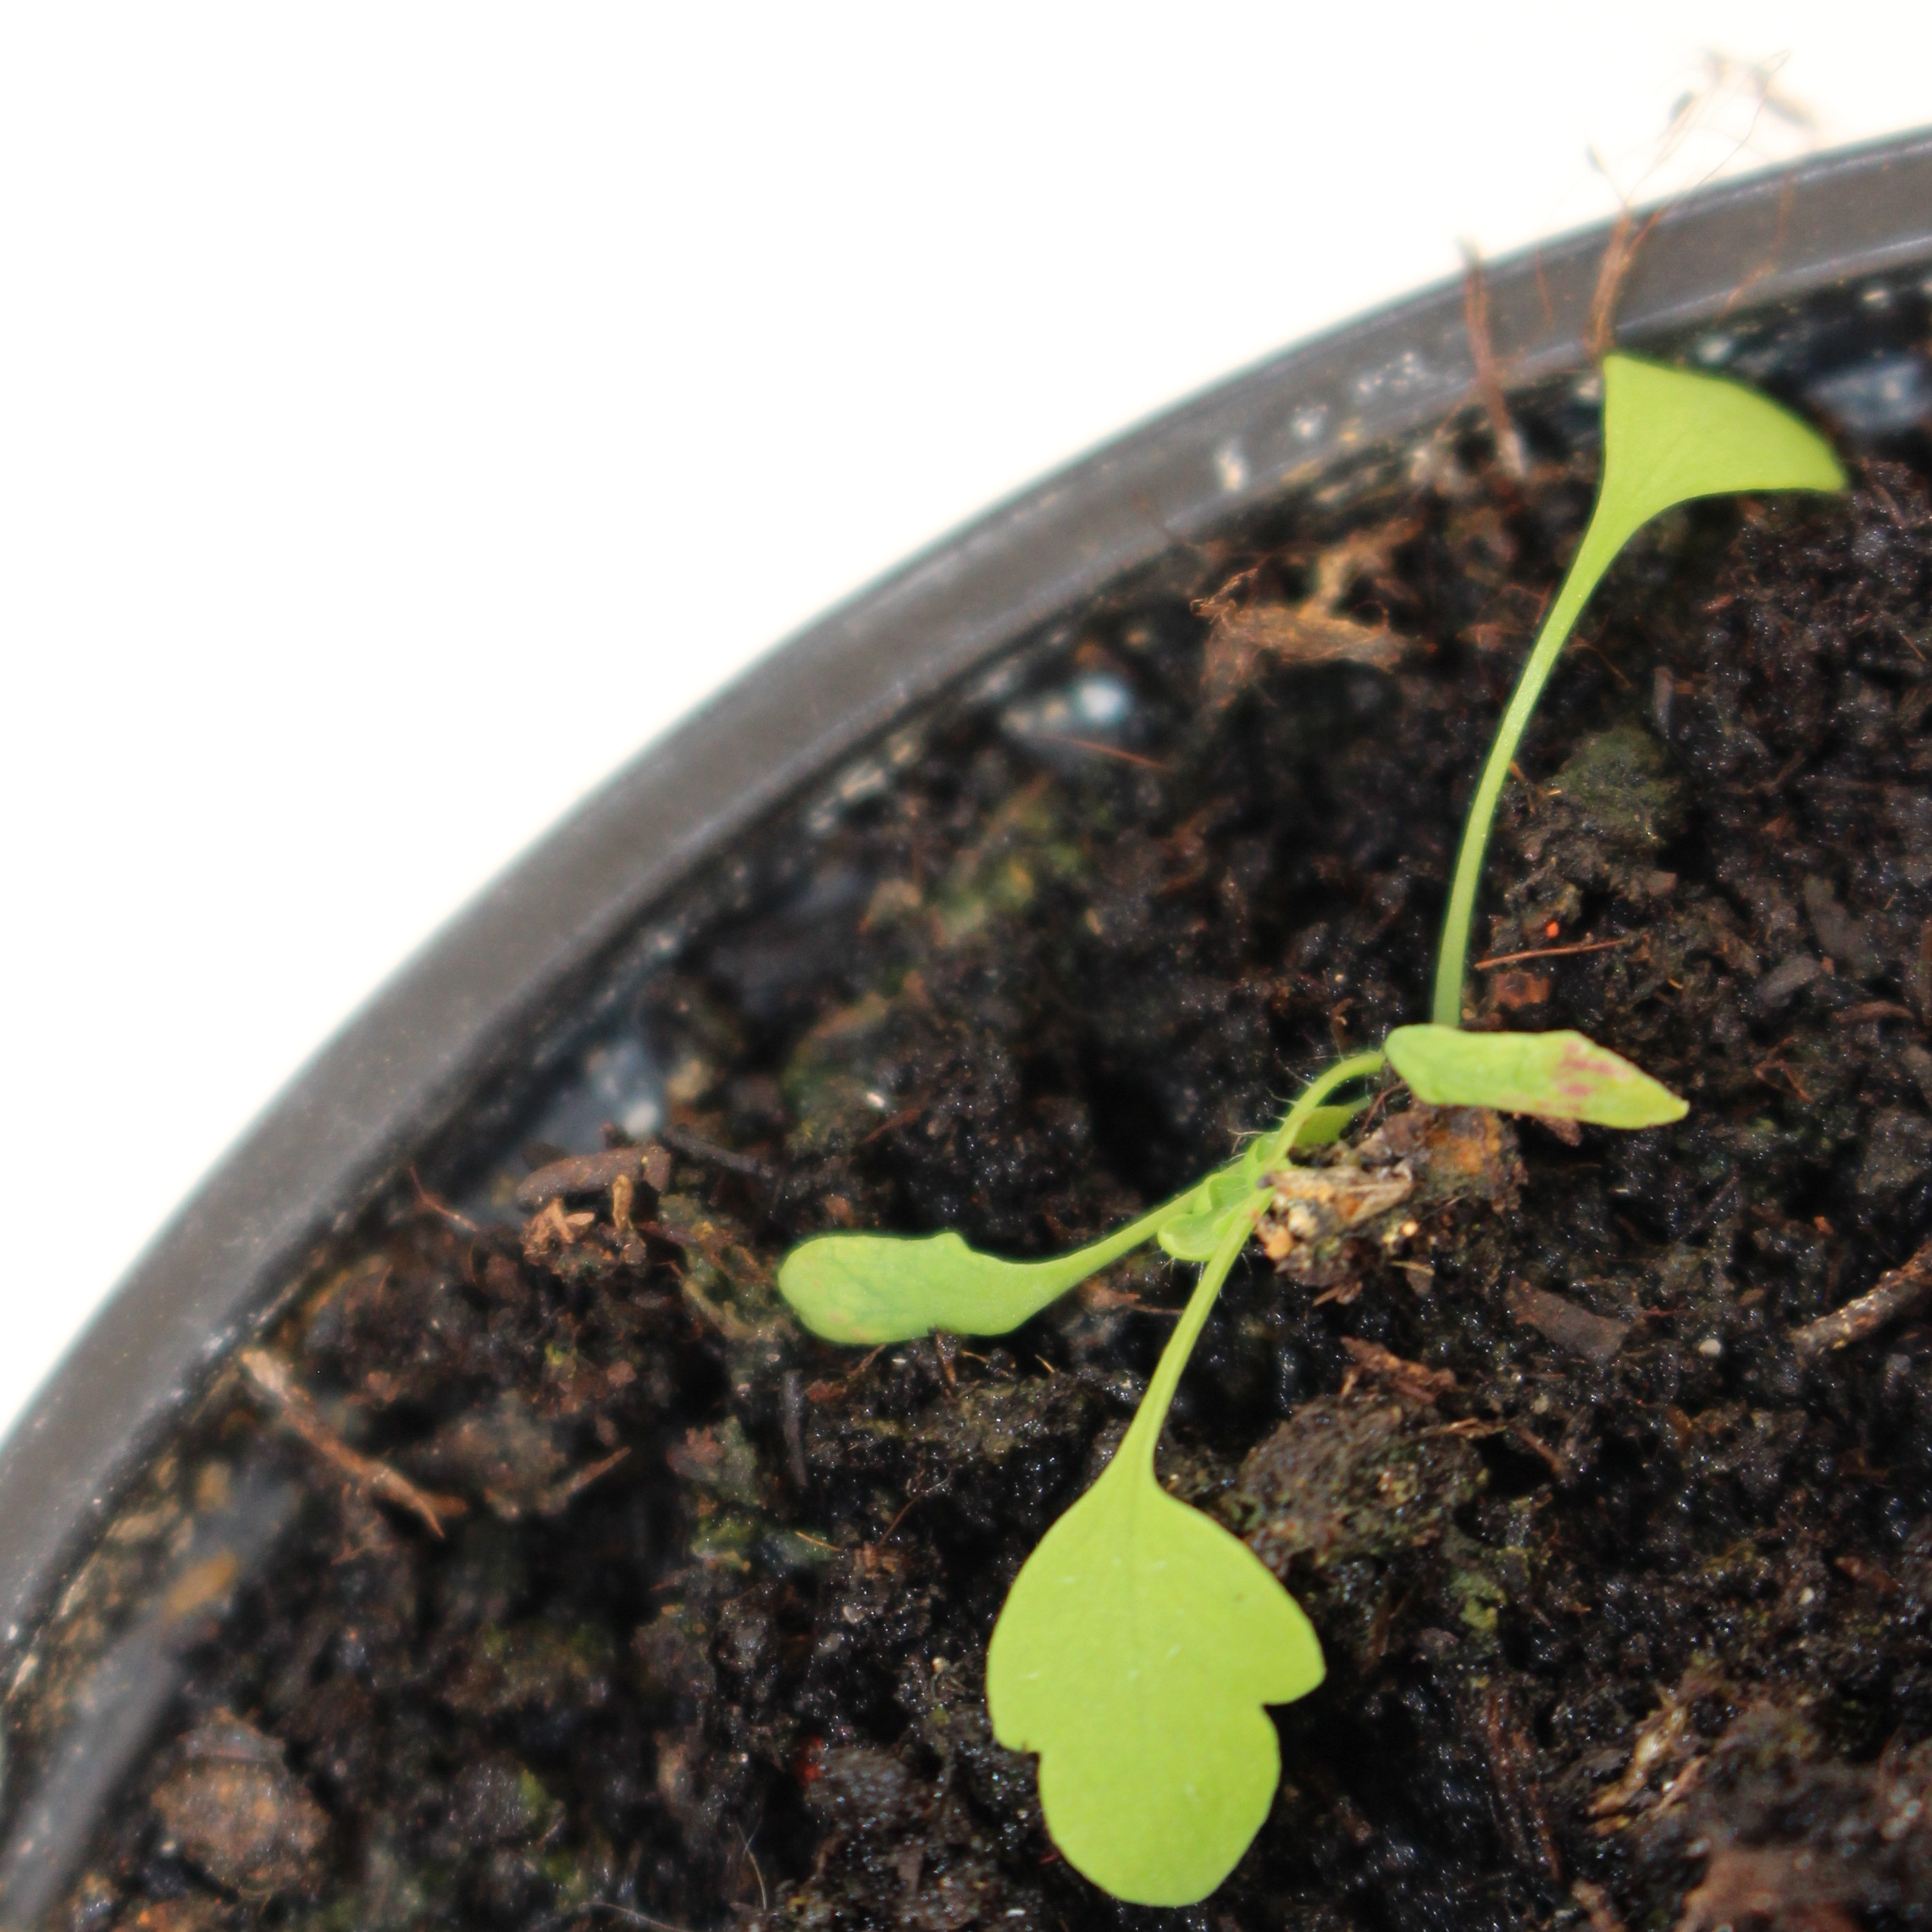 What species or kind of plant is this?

Papaver rhoeas
